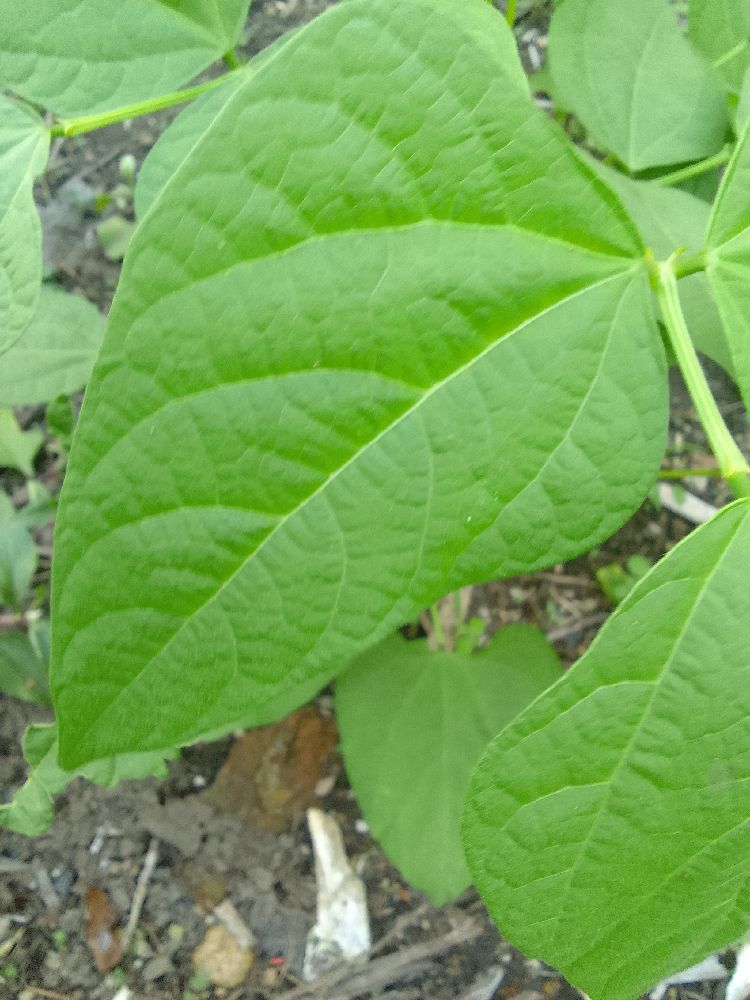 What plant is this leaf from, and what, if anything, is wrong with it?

common bean, healthy
